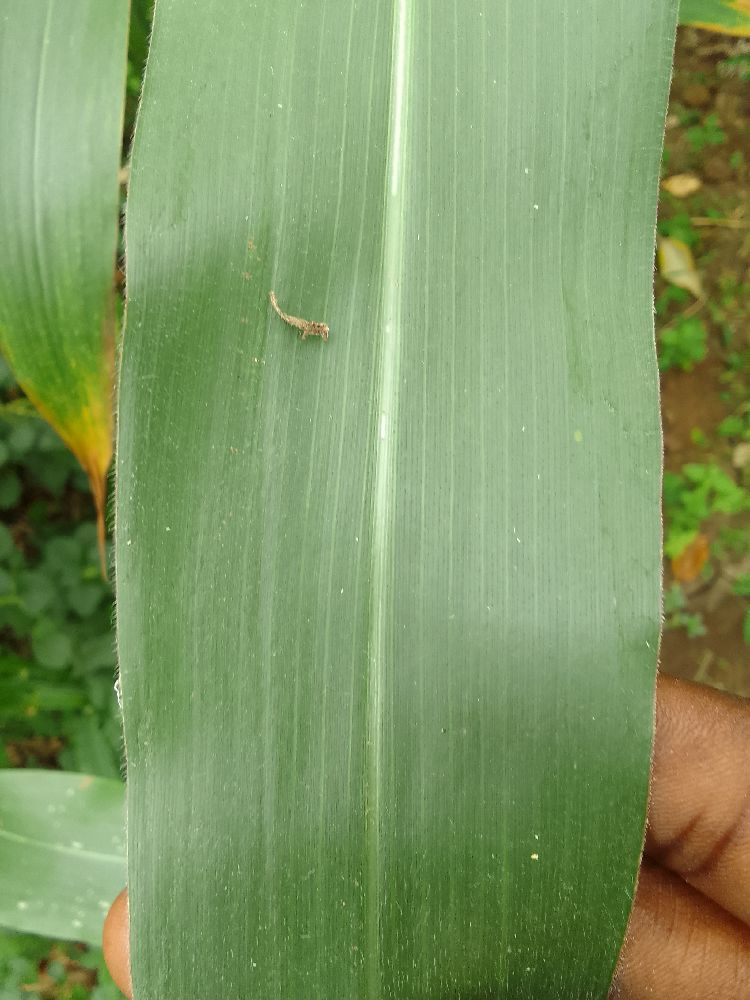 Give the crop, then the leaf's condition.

maize, healthy
